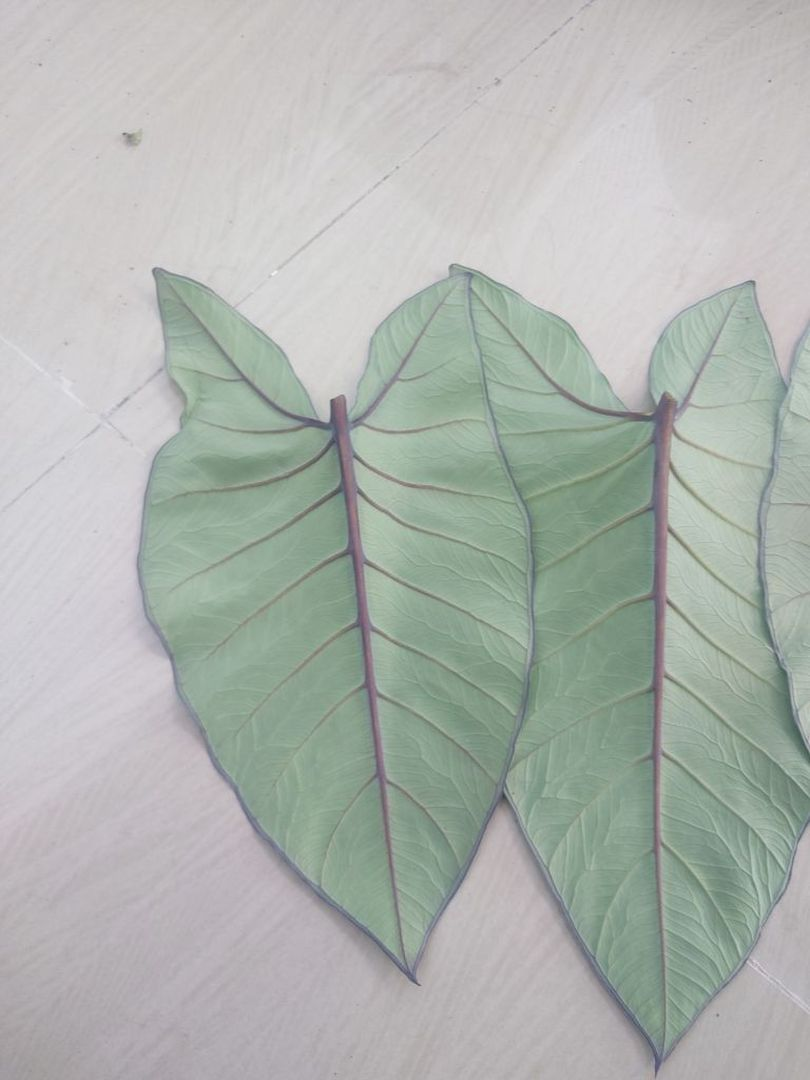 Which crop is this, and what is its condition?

taro, healthy
